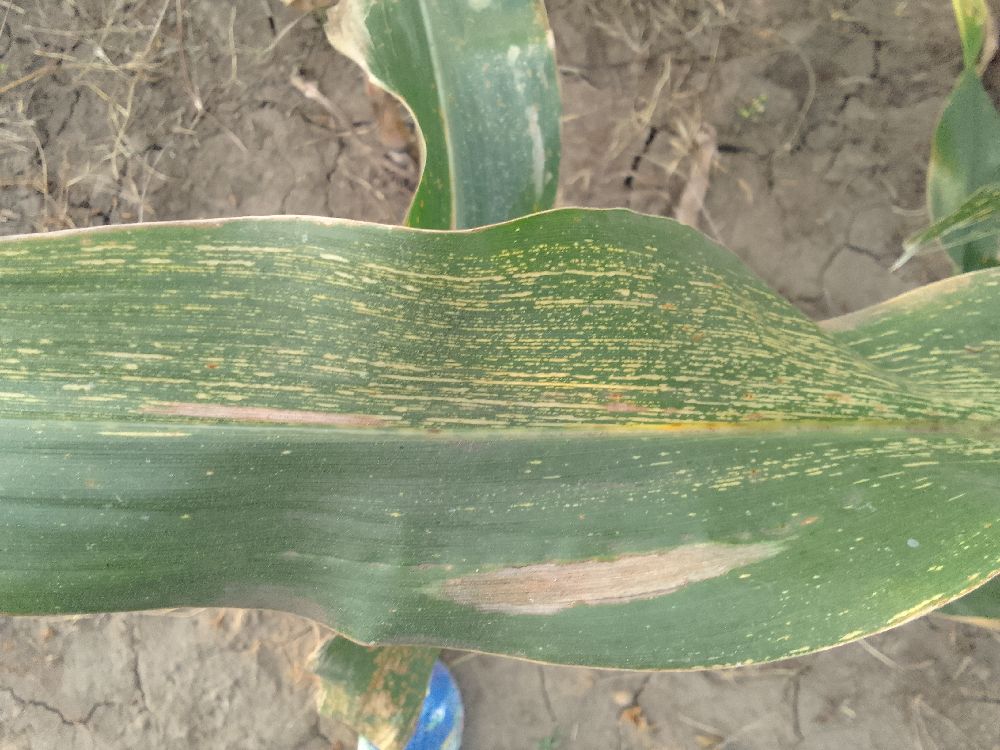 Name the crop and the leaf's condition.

maize, maize streak virus
